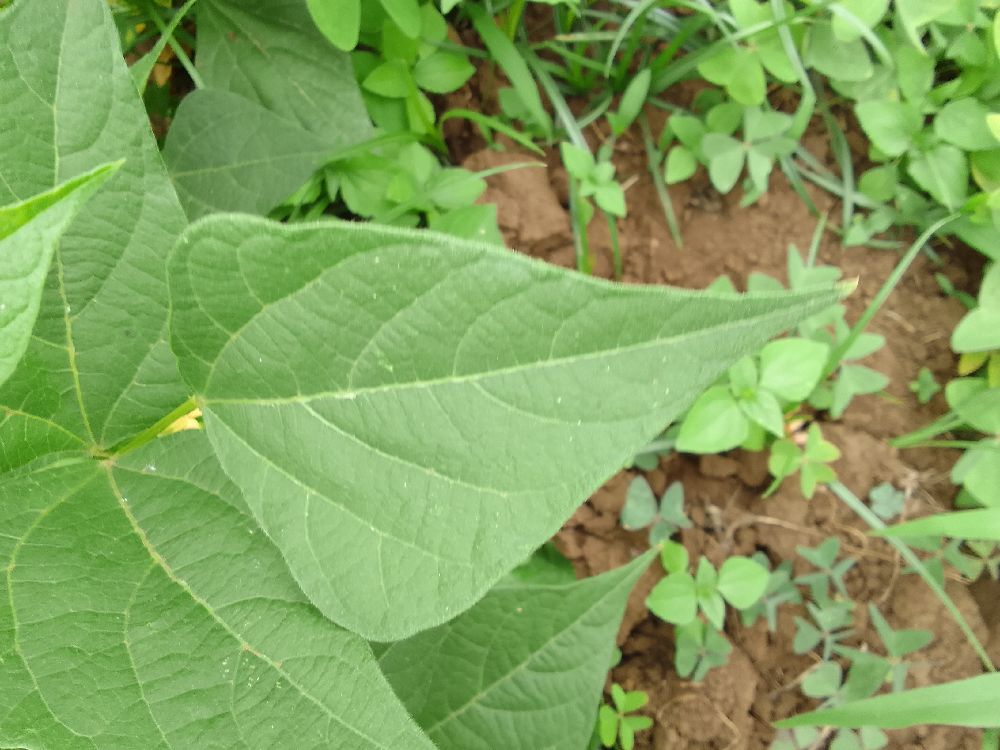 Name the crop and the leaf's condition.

common bean, healthy
